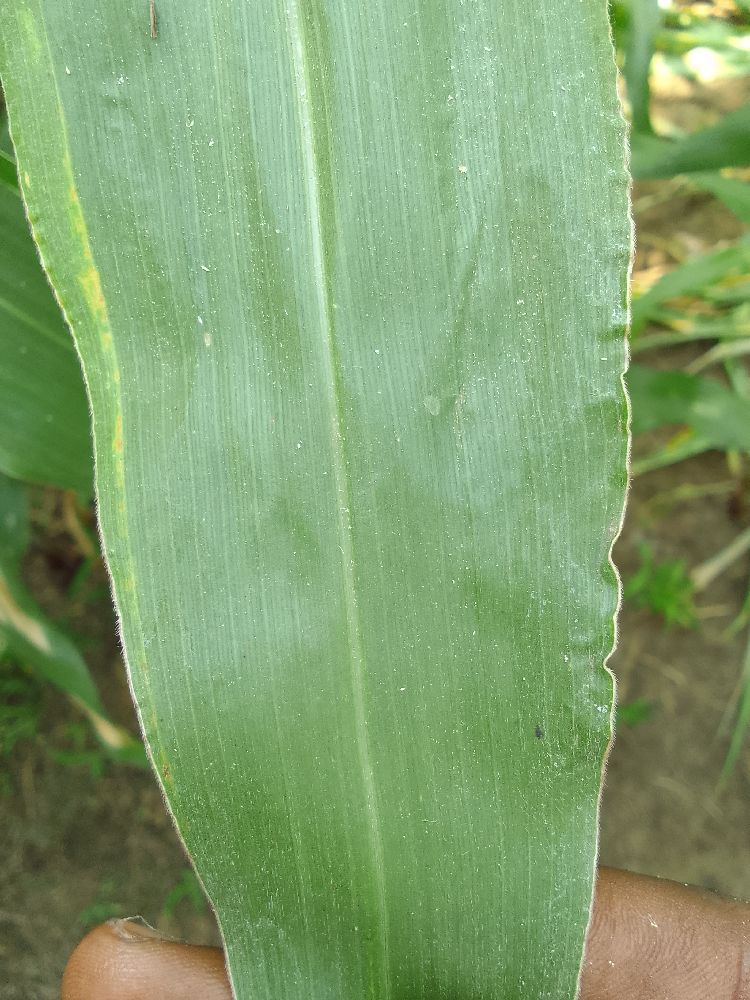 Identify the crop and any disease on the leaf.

maize, healthy
